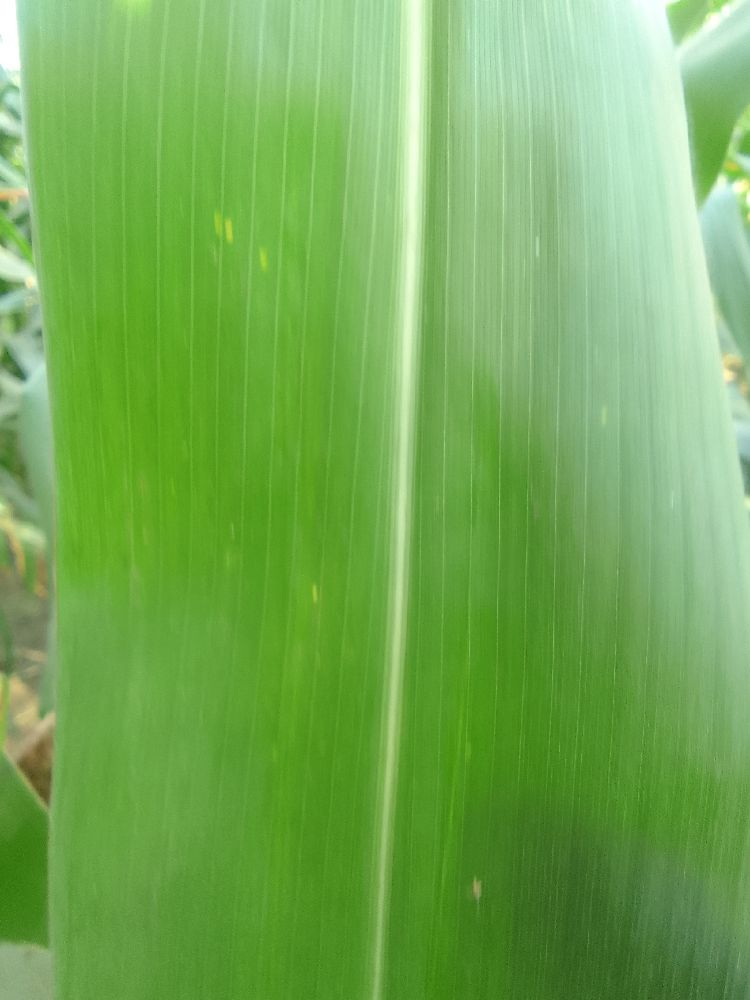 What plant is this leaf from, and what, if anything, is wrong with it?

maize, healthy
